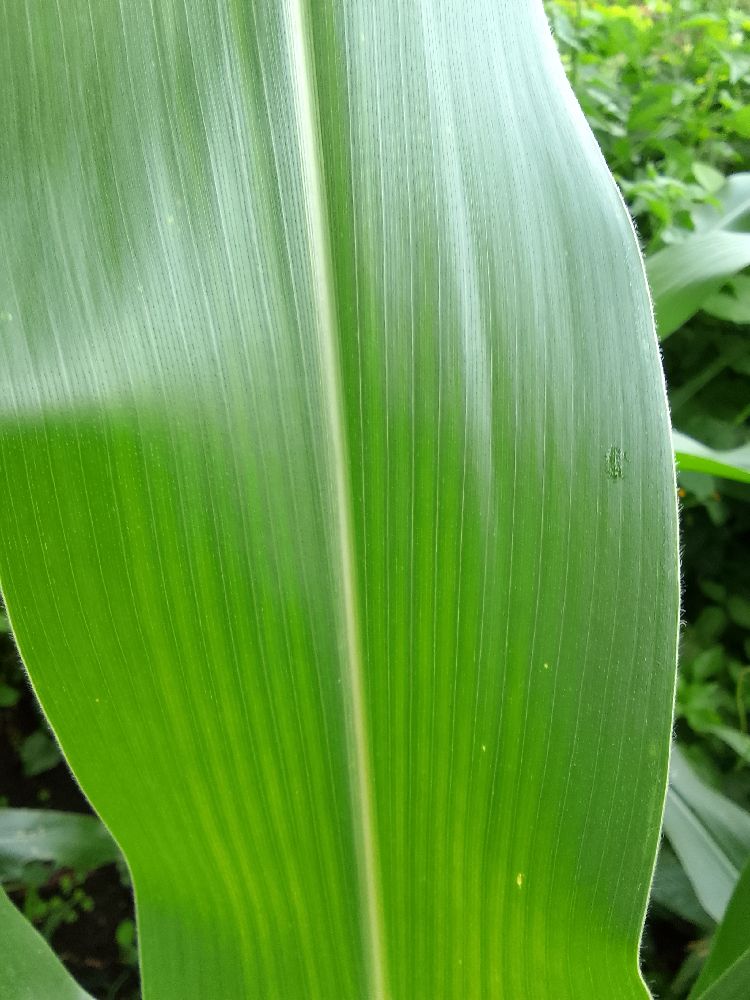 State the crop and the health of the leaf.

maize, healthy
